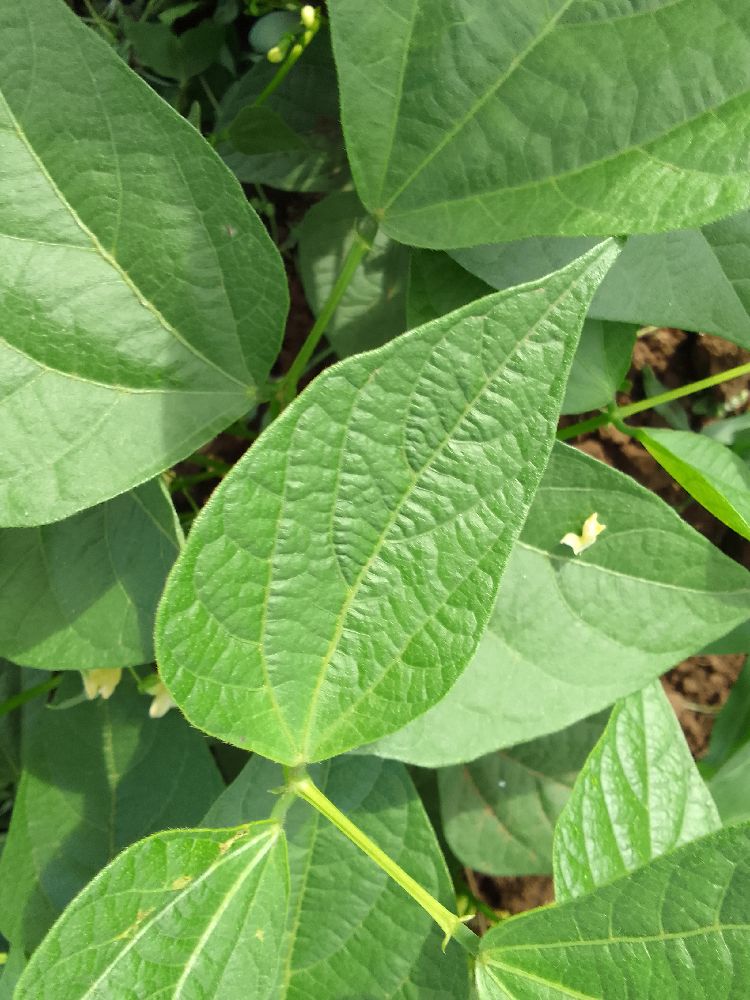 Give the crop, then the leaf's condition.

common bean, healthy
